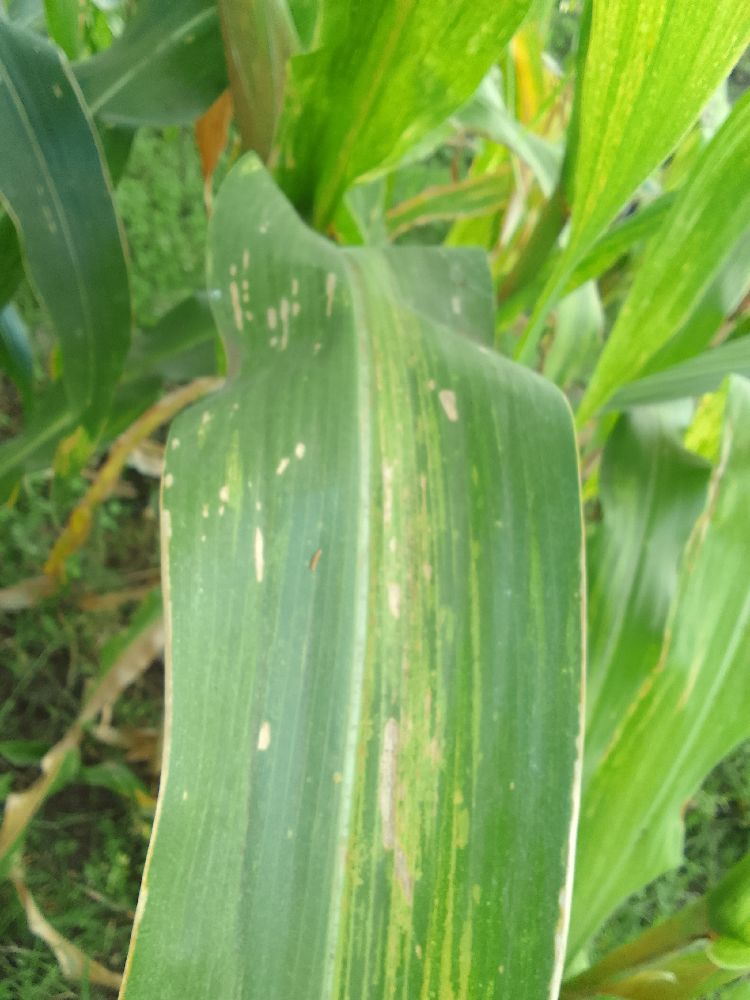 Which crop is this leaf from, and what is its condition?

maize, maize lethal necrosis
